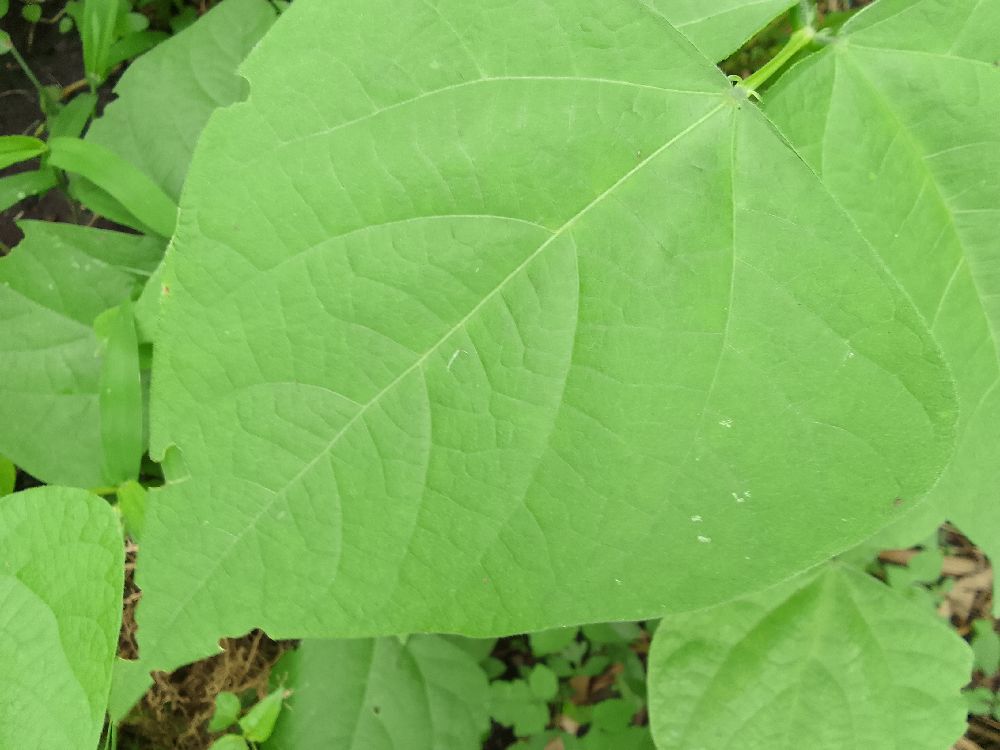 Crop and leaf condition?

common bean, healthy
